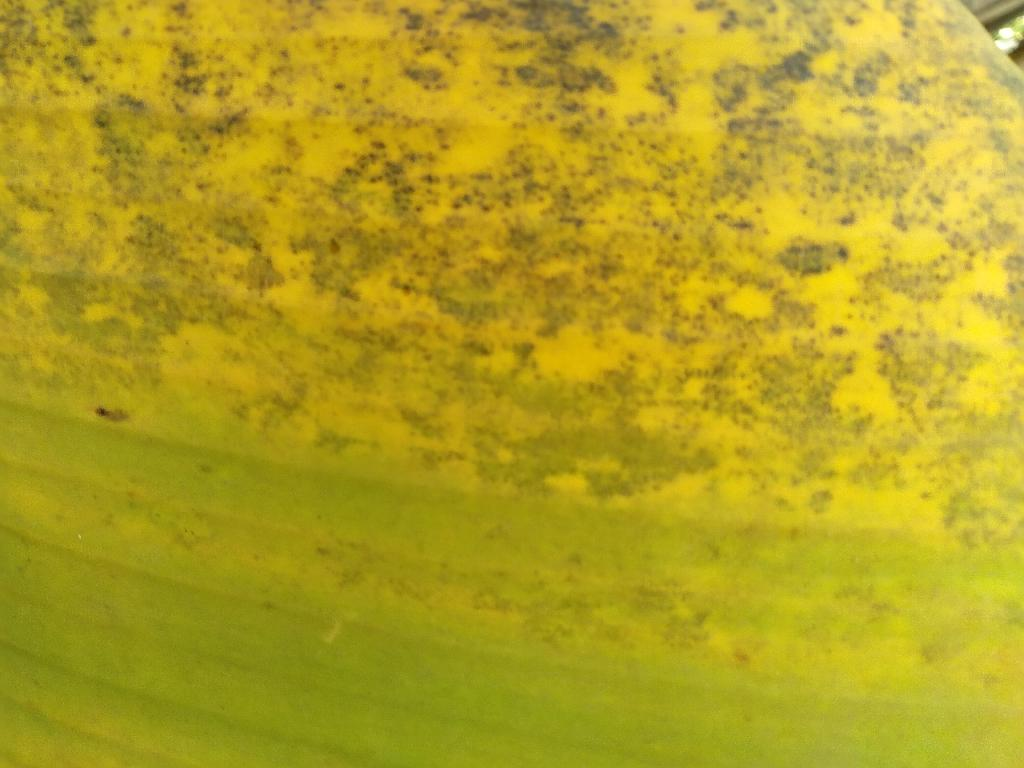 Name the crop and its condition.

banana, black sigatoka
